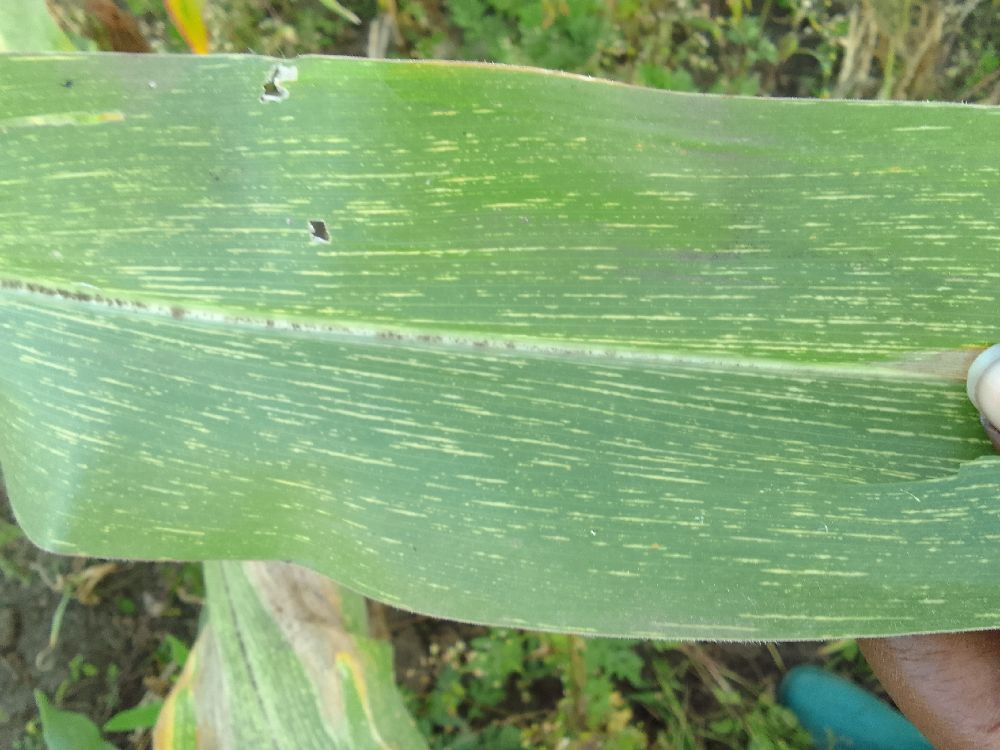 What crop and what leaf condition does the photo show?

maize, maize streak virus
